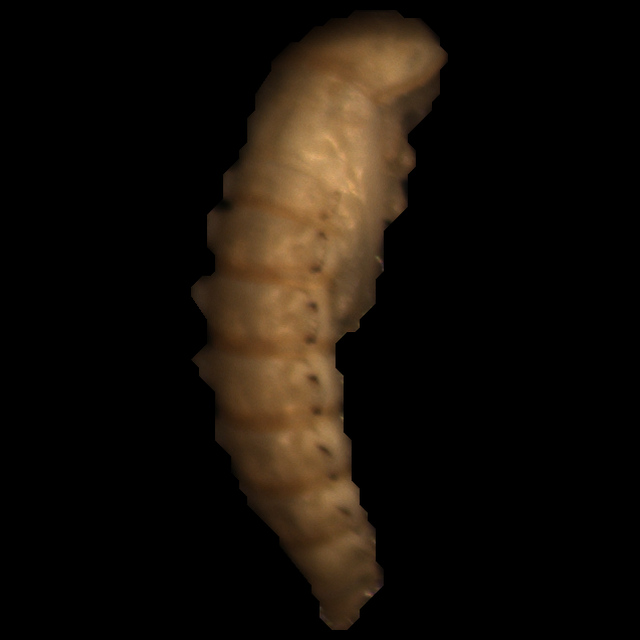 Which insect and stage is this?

mealworm pupa
